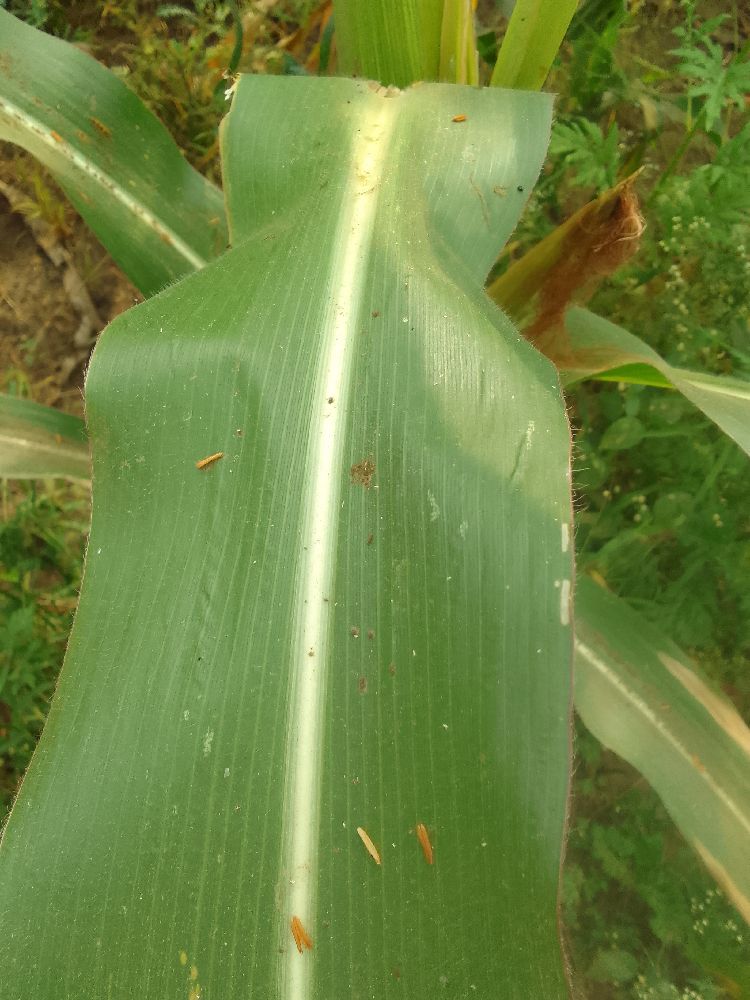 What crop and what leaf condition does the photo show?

maize, healthy
